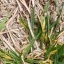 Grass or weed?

grass
